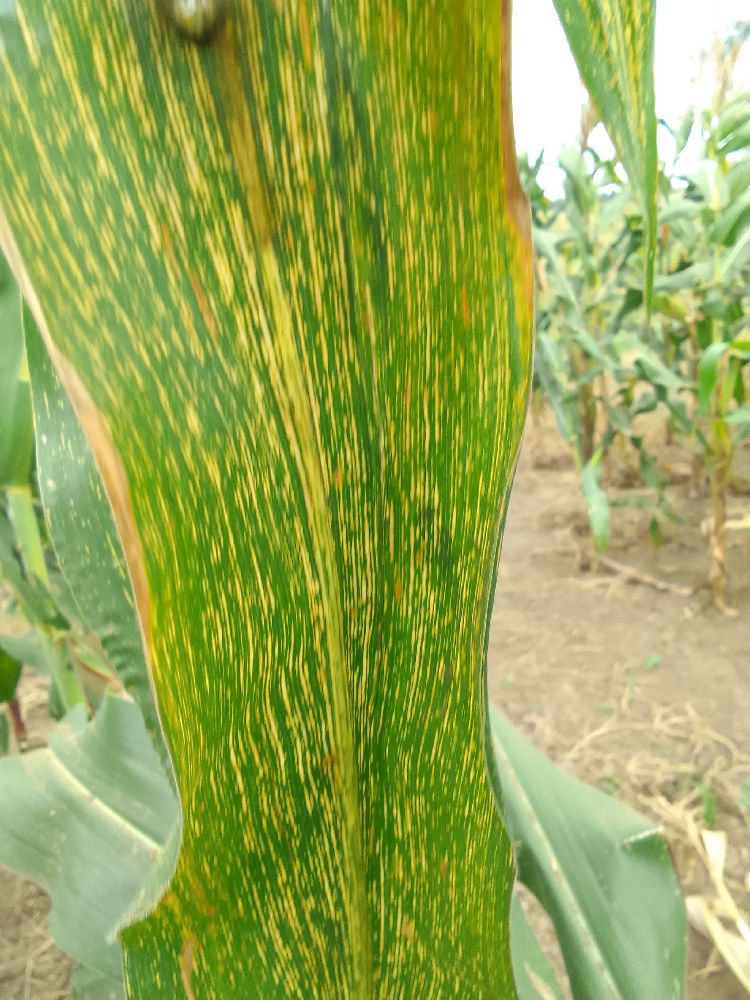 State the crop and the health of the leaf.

maize, maize streak virus
